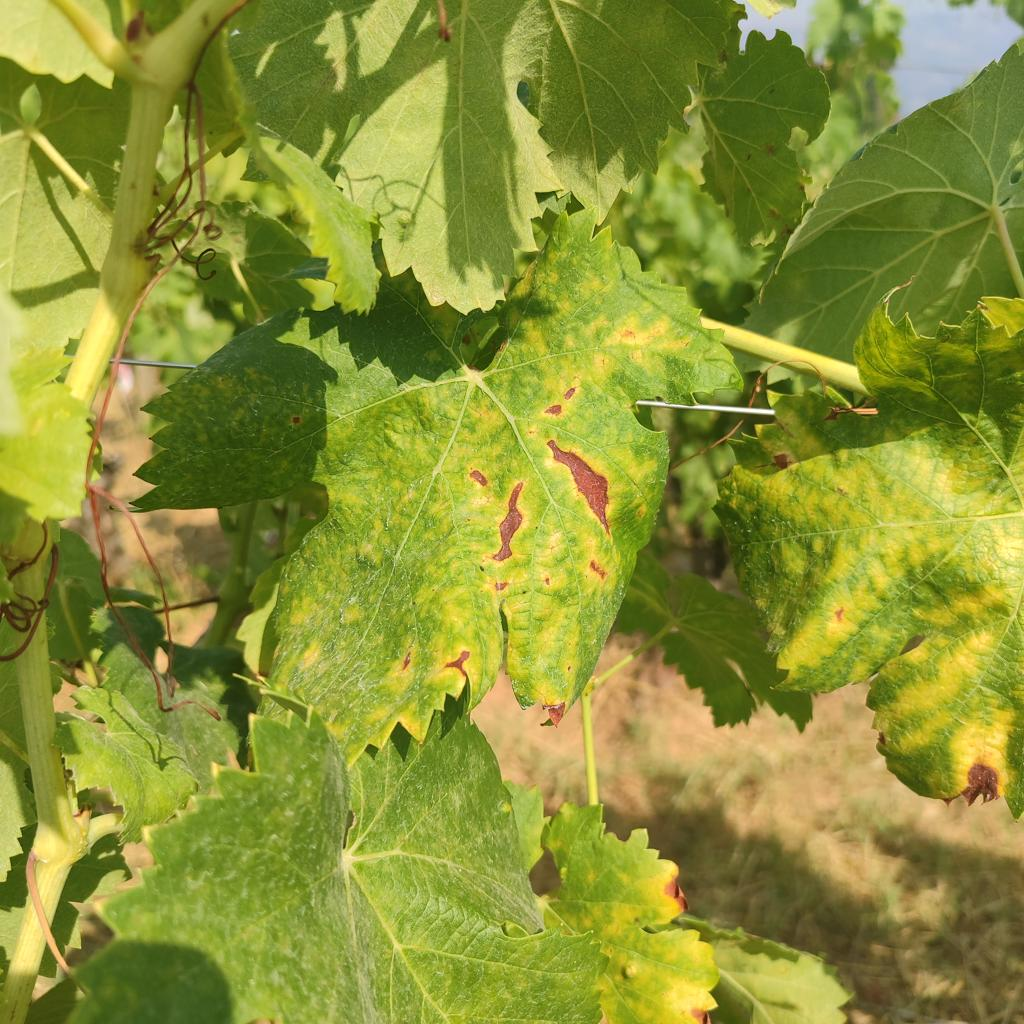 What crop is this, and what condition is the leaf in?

grapevine, esca complex
